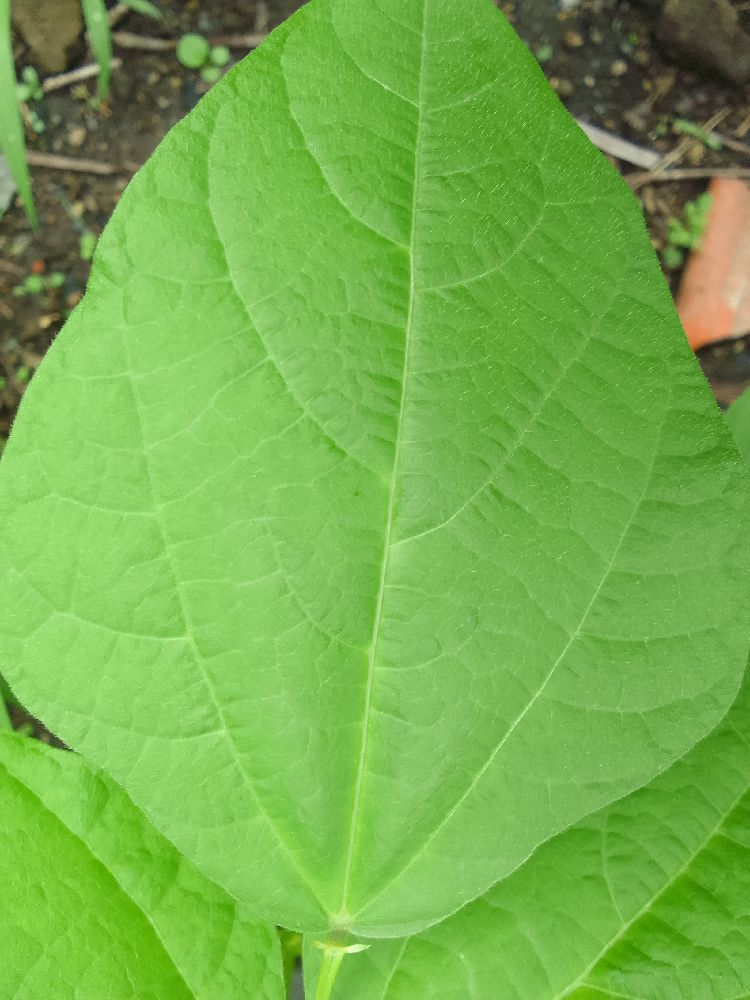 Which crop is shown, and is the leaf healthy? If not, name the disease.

common bean, healthy
